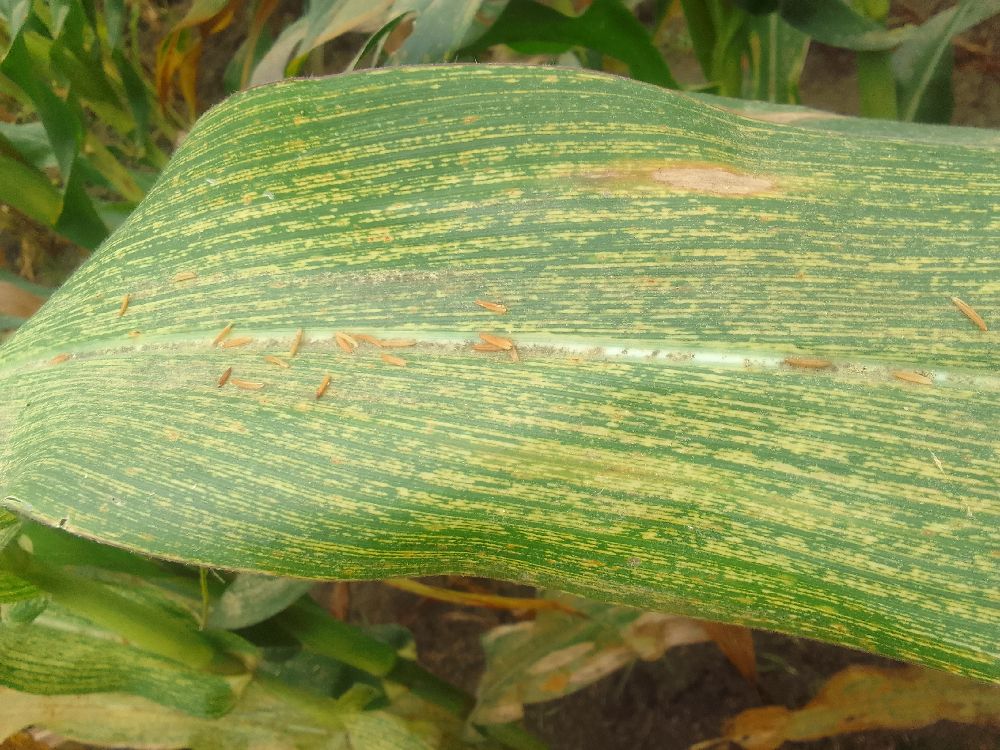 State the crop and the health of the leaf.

maize, maize streak virus
